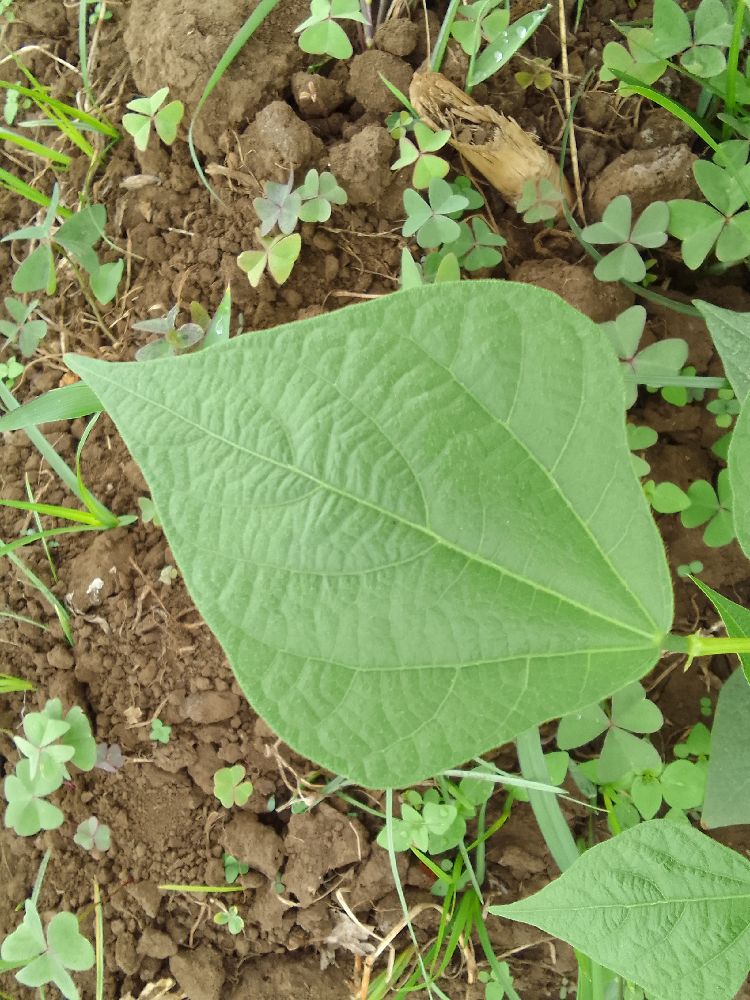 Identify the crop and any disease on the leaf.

common bean, healthy
